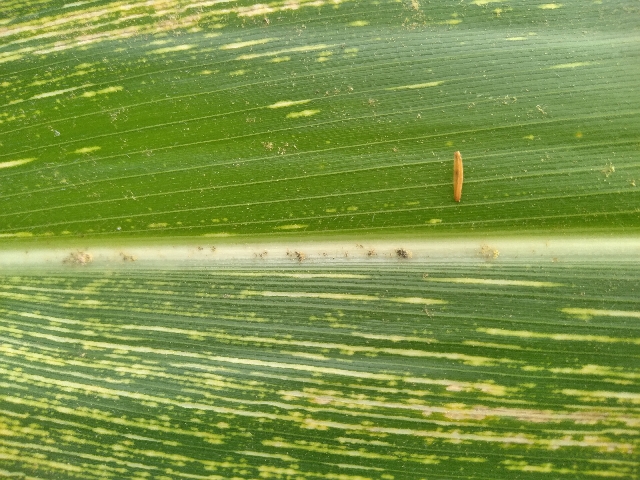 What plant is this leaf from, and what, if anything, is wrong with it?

maize, maize streak virus
